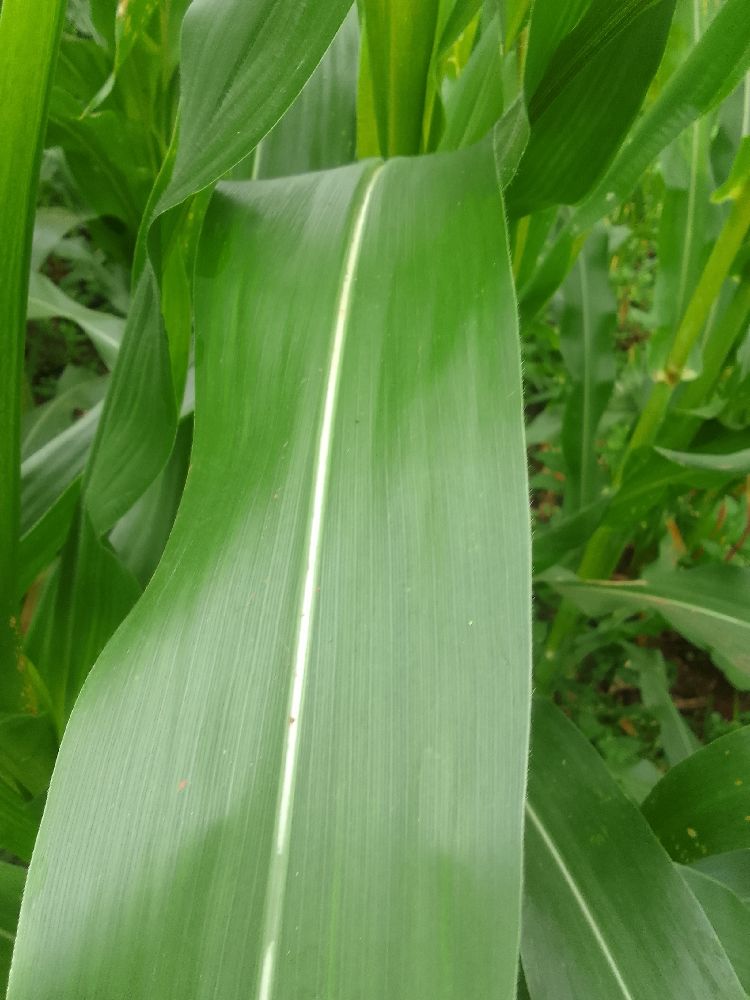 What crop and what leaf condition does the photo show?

maize, healthy
